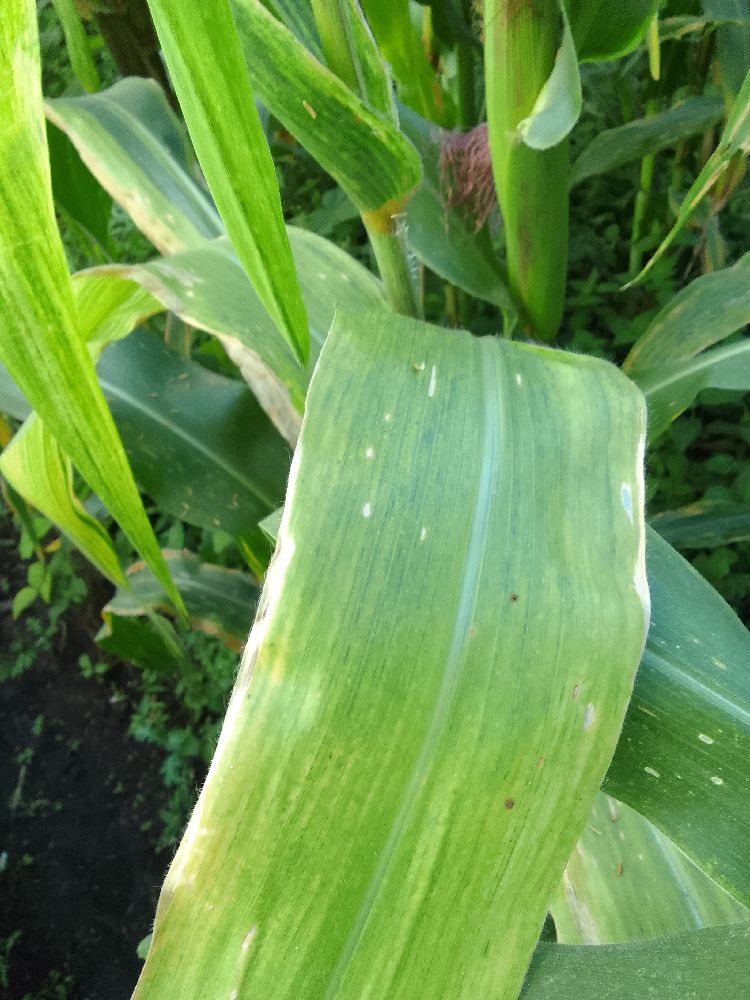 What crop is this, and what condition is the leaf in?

maize, maize lethal necrosis
